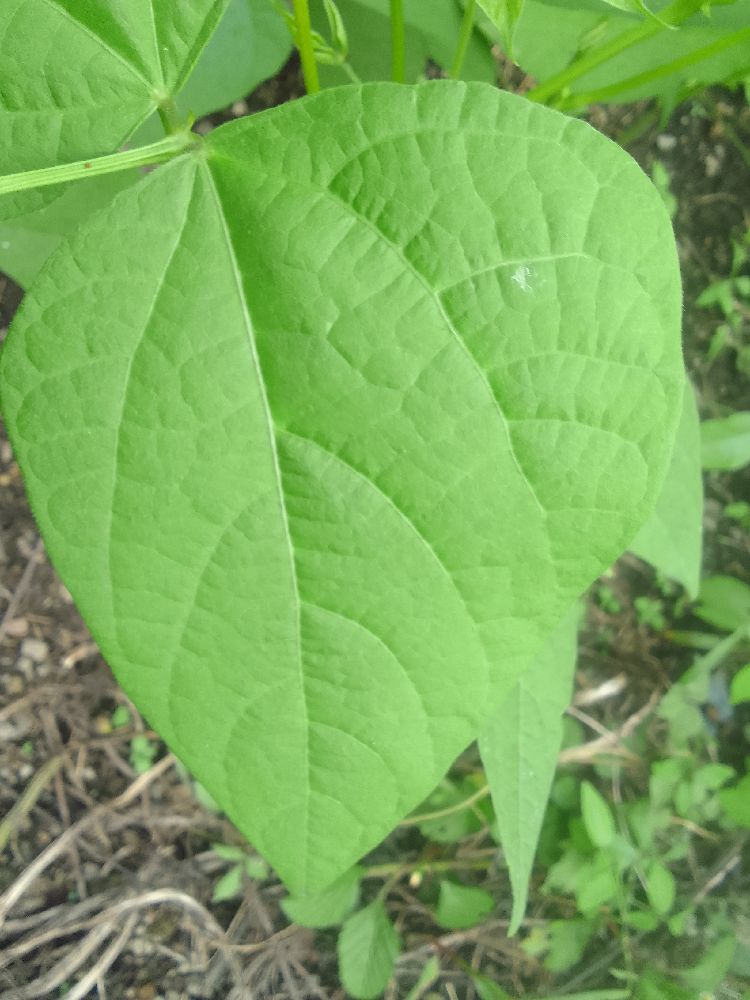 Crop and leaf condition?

common bean, healthy
